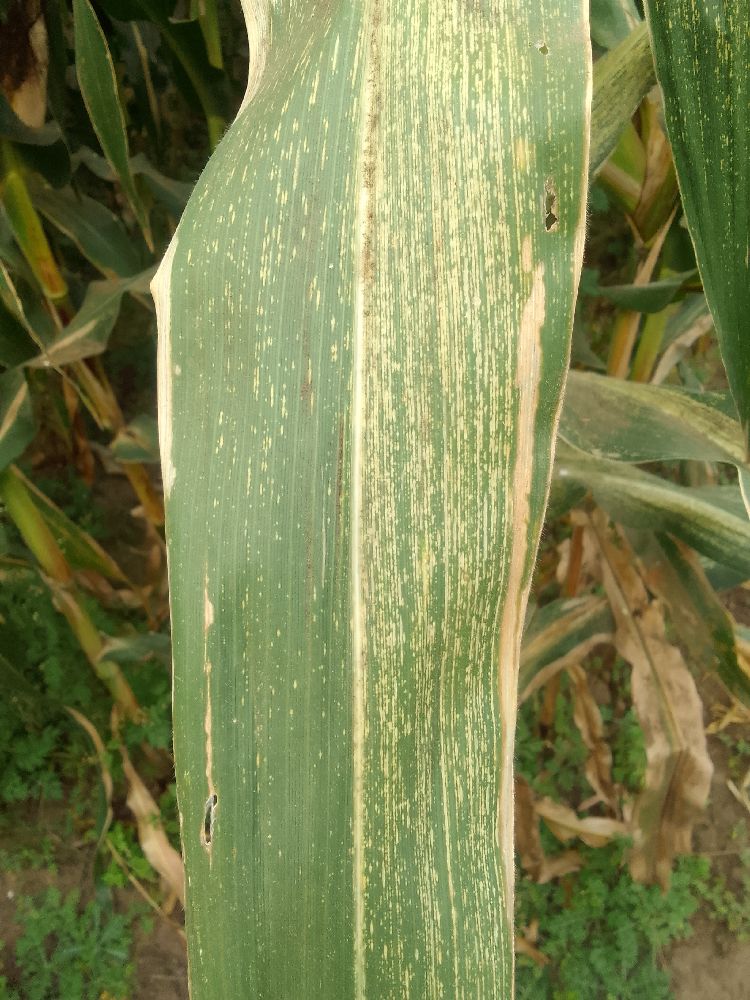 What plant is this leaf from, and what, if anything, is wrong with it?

maize, maize streak virus
